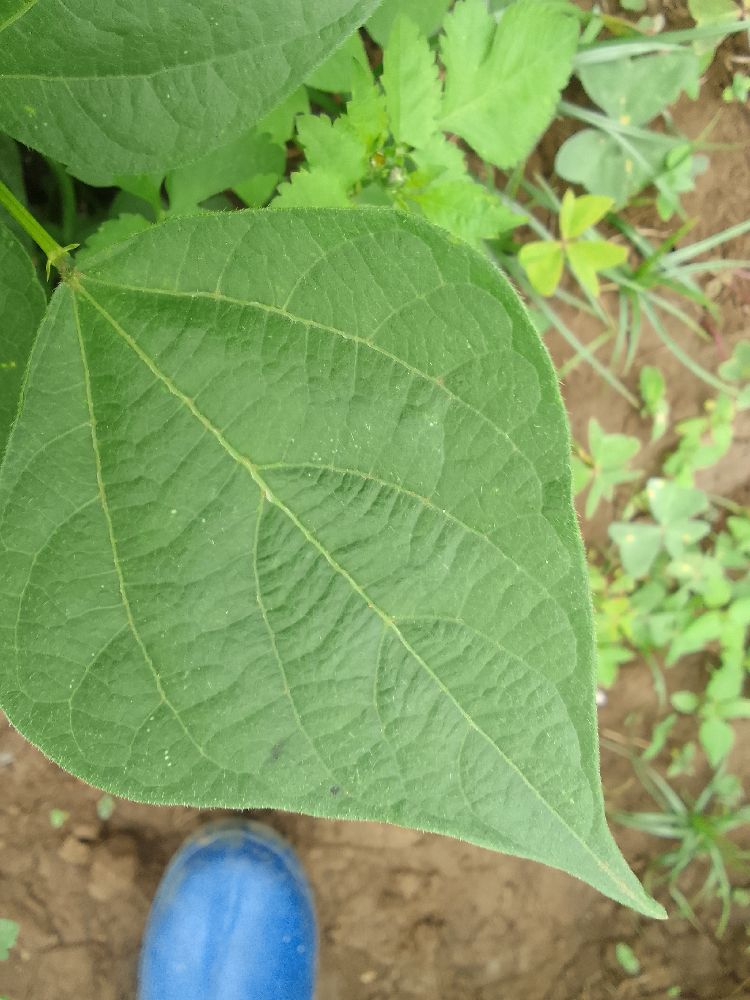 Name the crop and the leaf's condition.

common bean, healthy
